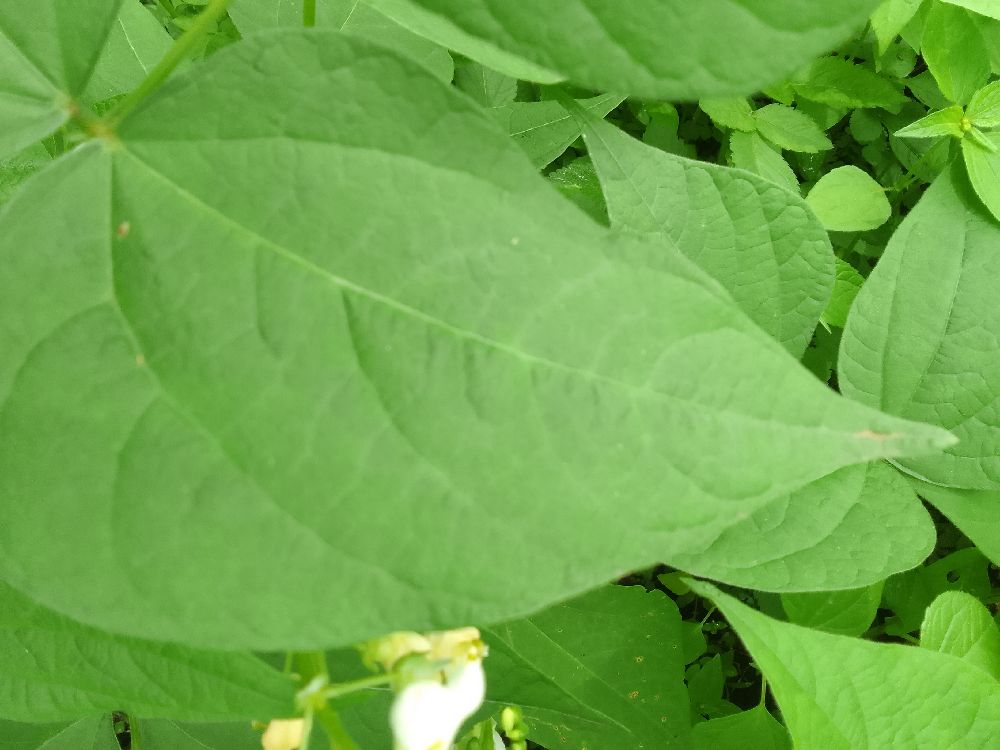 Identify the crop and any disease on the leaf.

common bean, healthy
